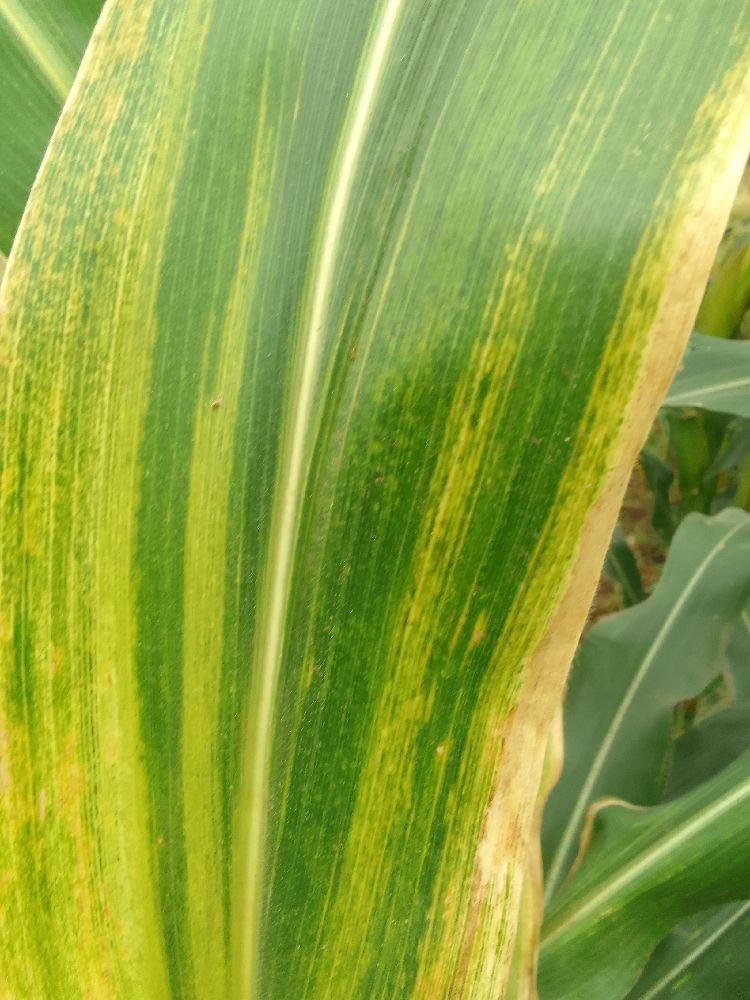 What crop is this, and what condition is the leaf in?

maize, maize lethal necrosis
